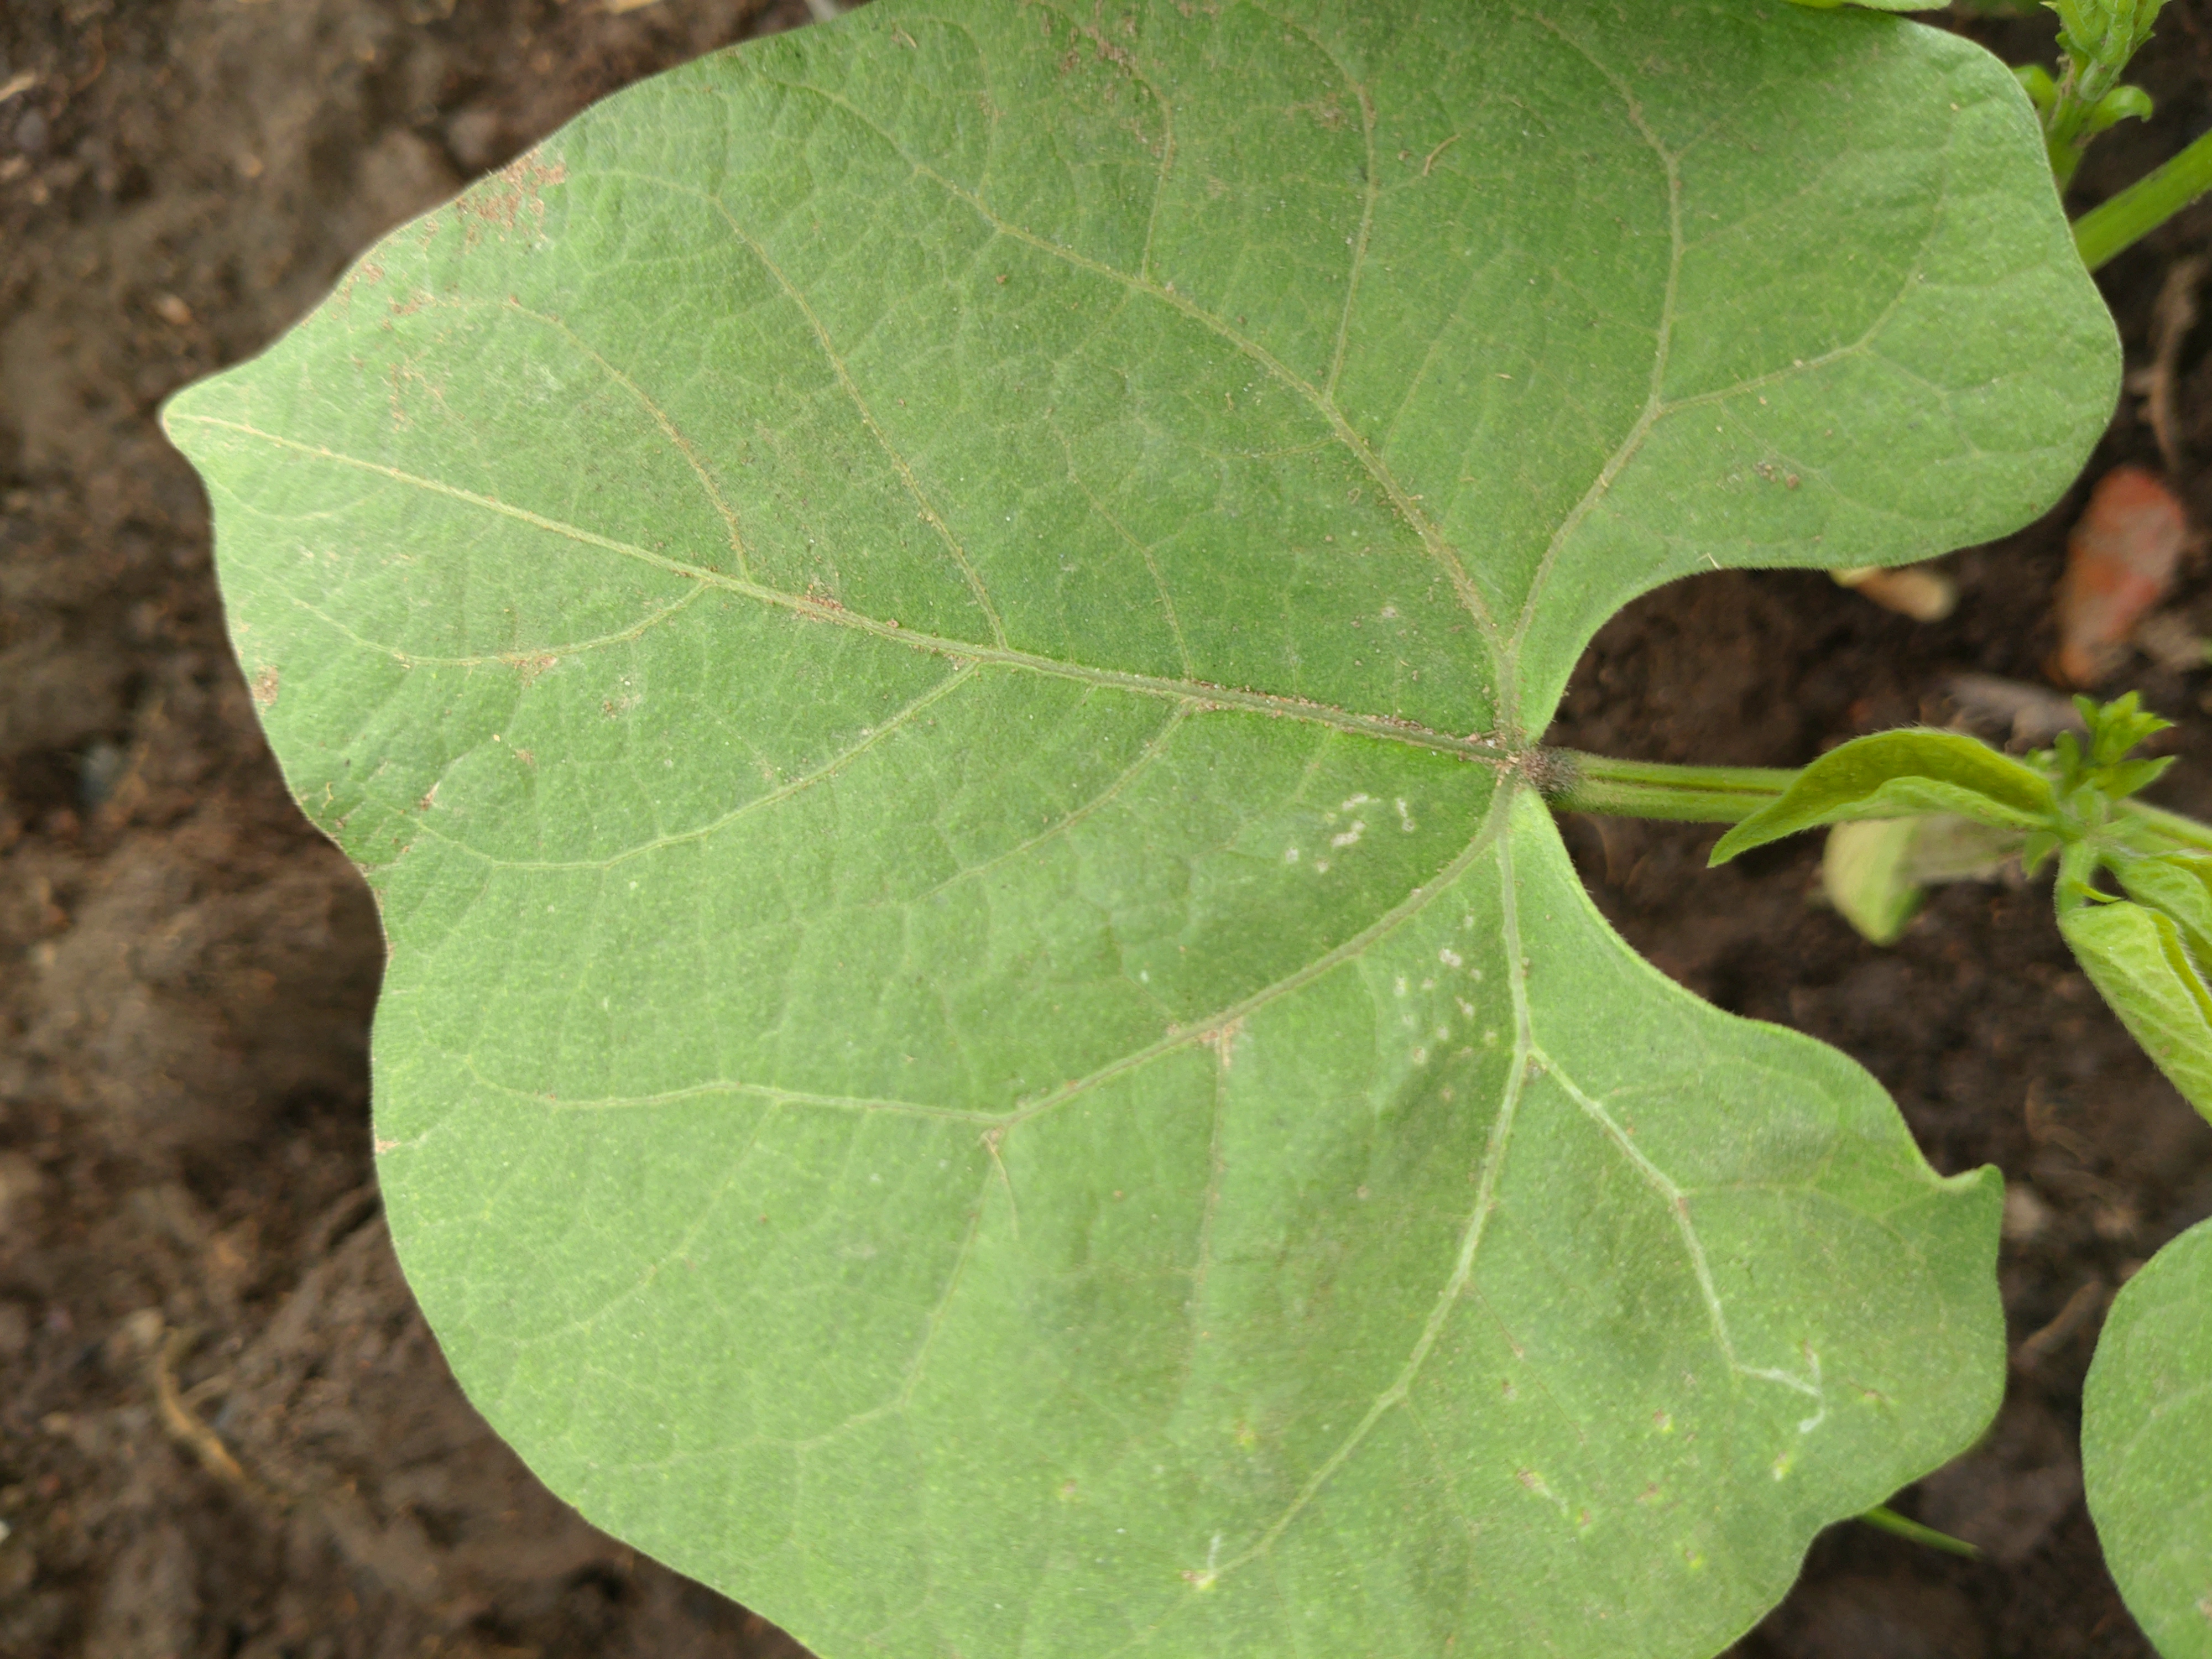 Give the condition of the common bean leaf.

healthy
